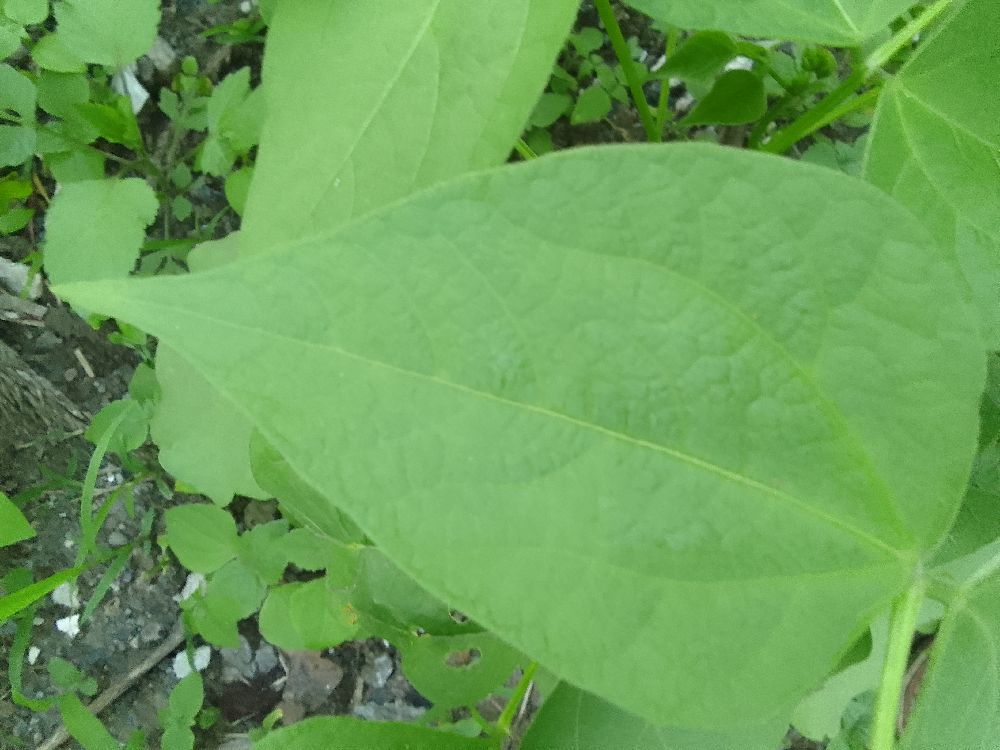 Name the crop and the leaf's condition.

common bean, healthy
